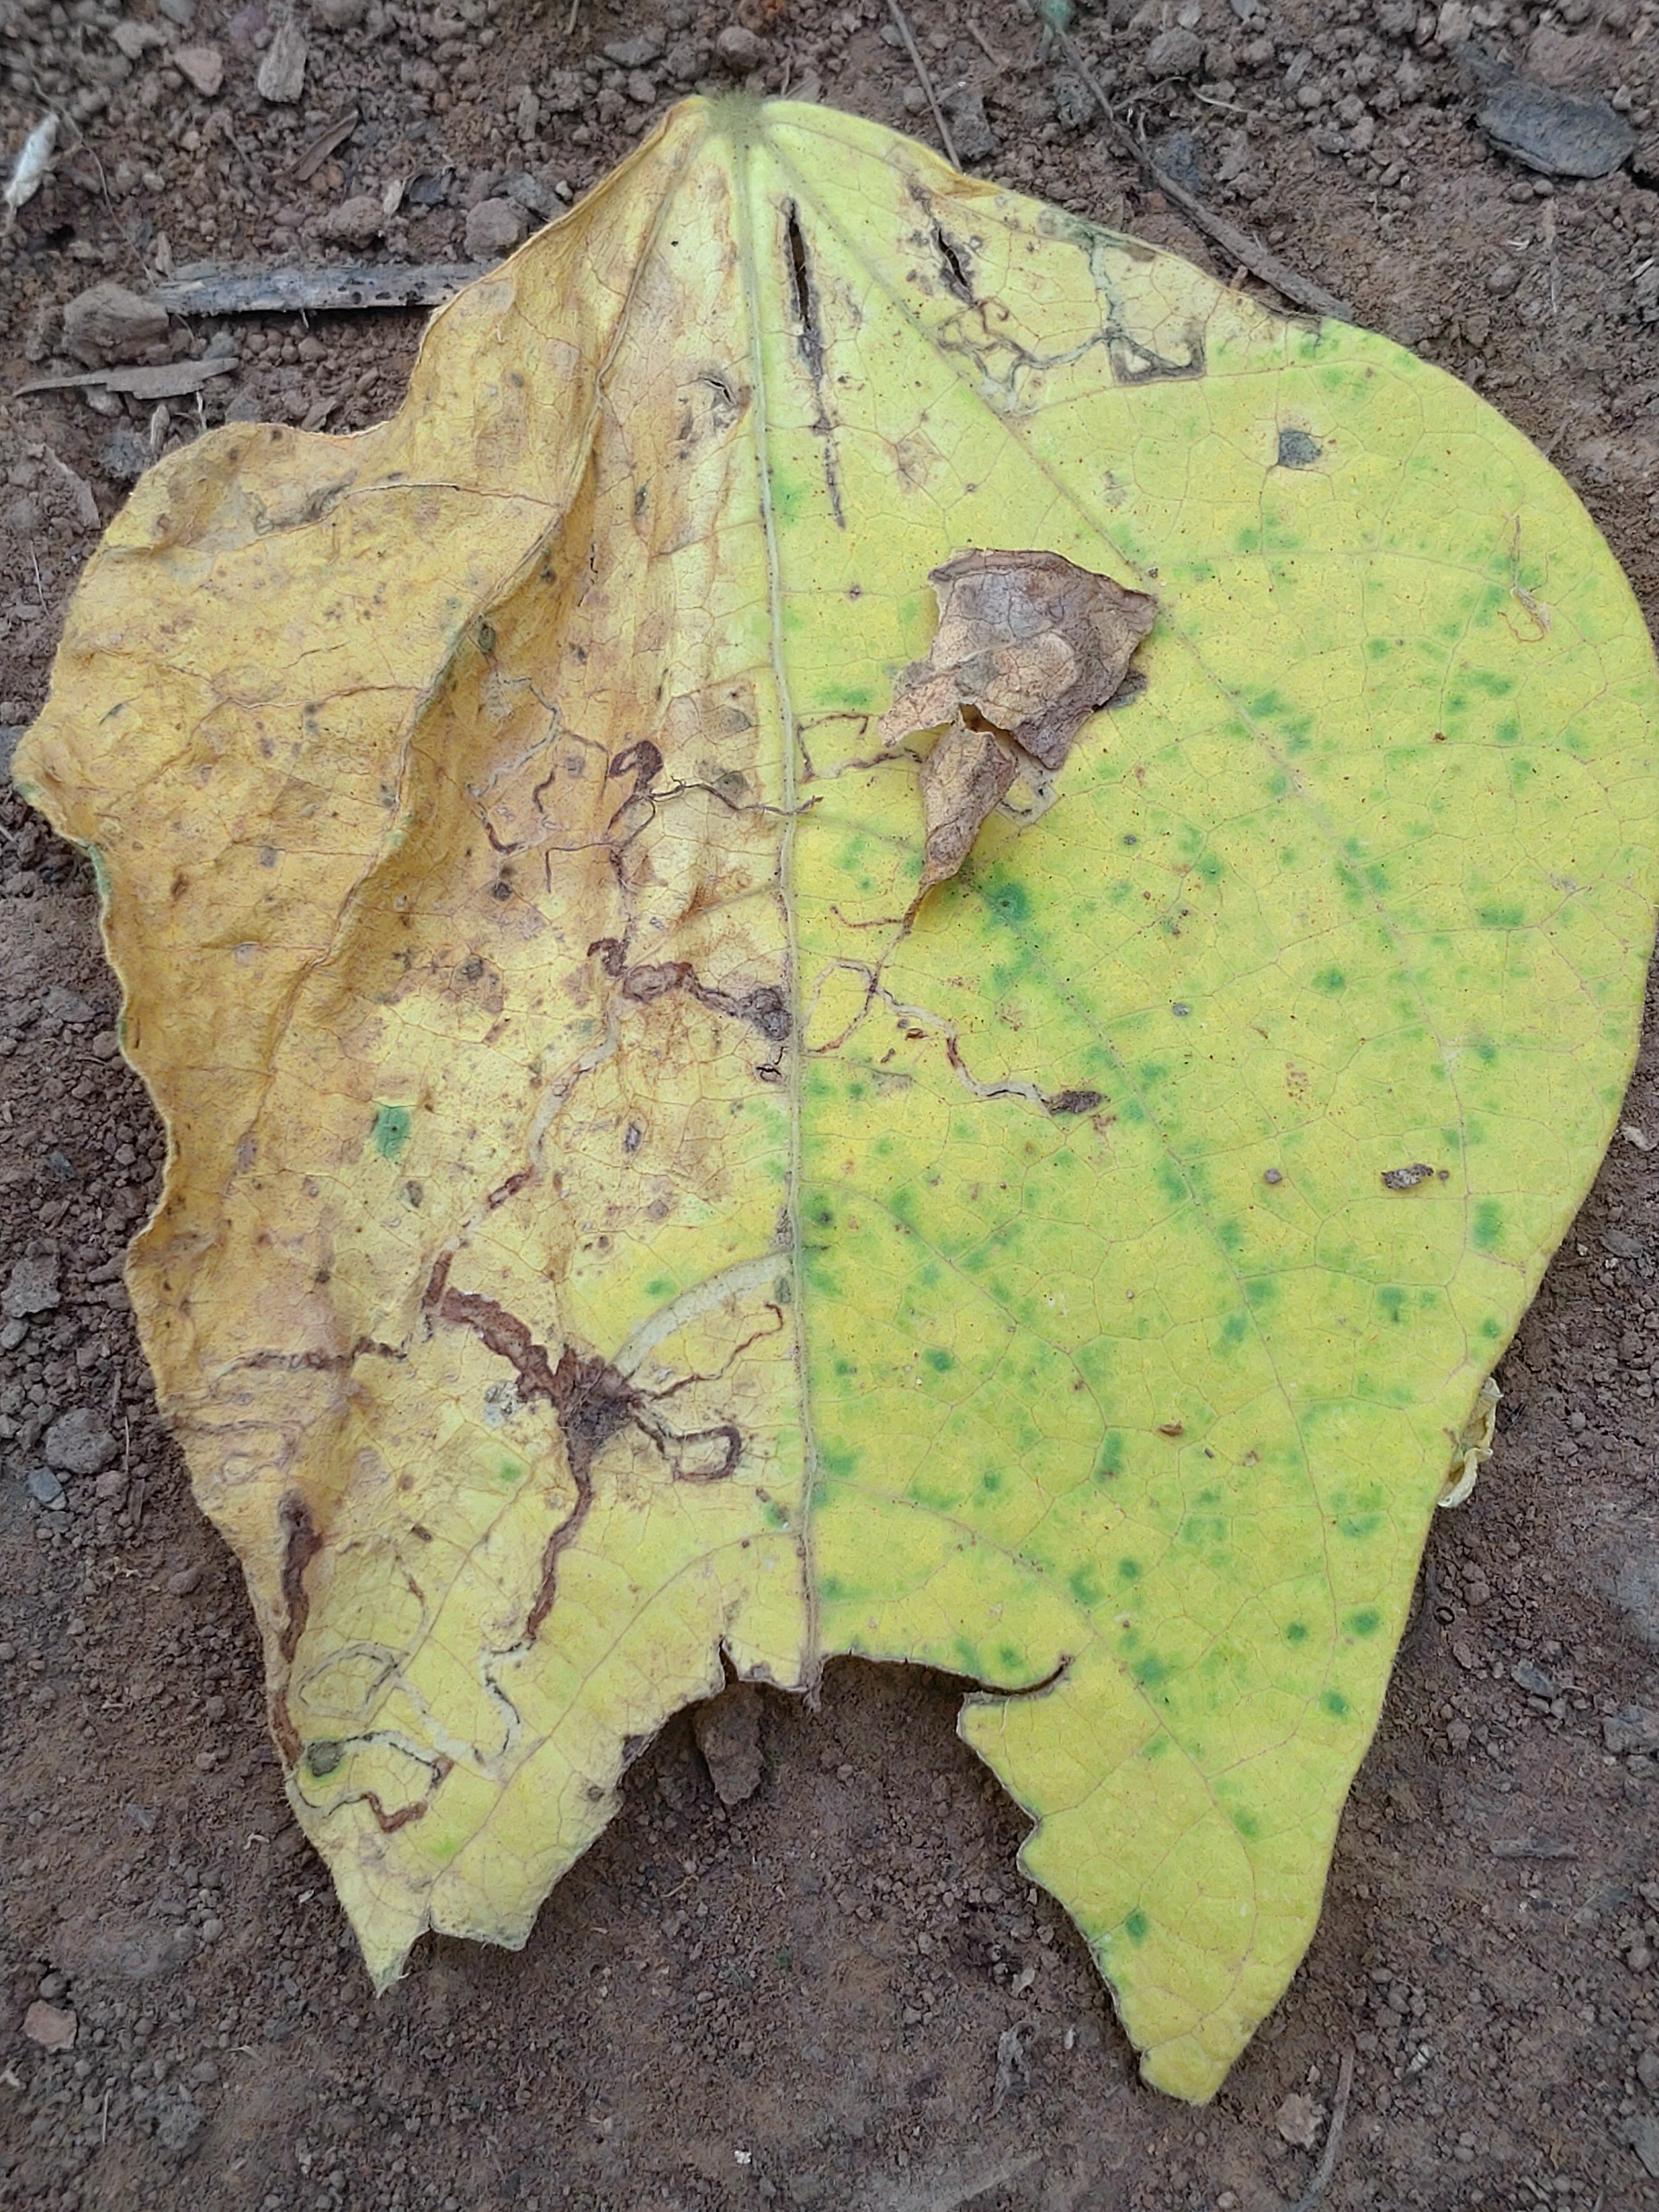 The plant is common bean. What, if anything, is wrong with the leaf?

anthracnose
